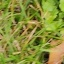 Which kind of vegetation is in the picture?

grass
